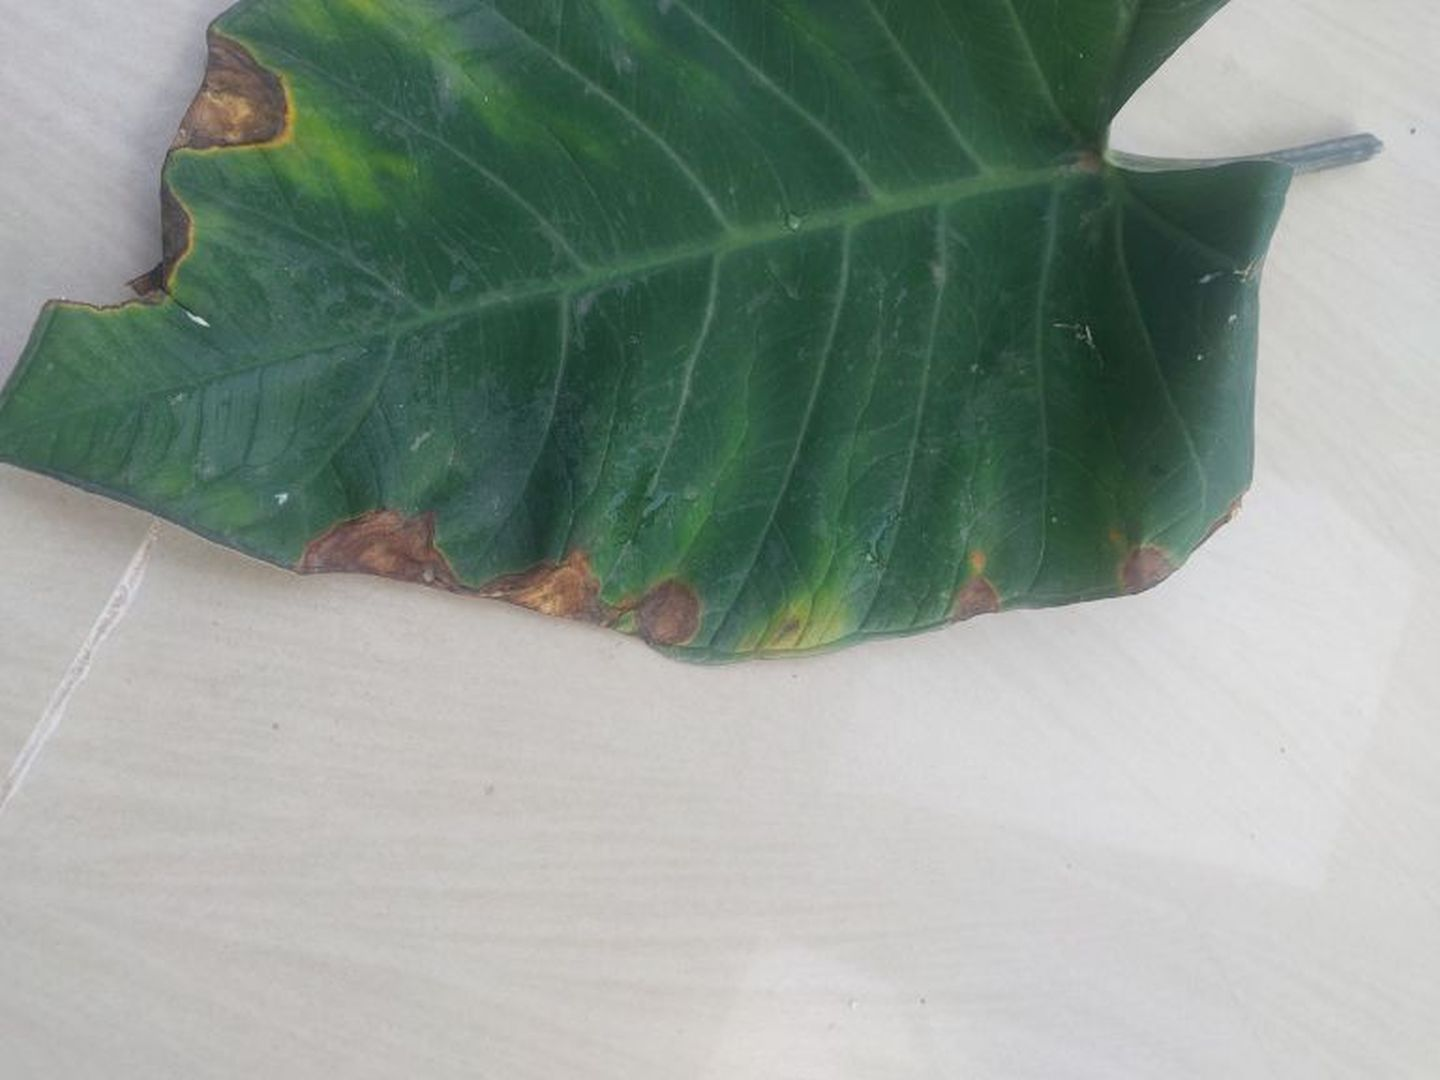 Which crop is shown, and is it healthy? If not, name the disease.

taro, leaf blight
